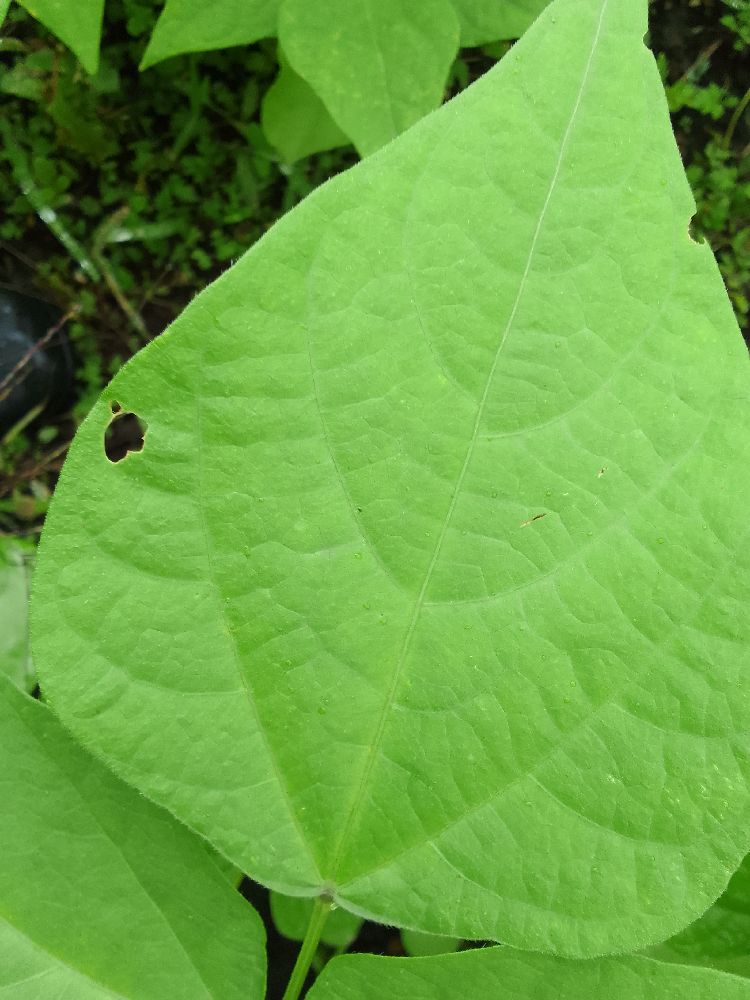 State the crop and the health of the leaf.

common bean, healthy
